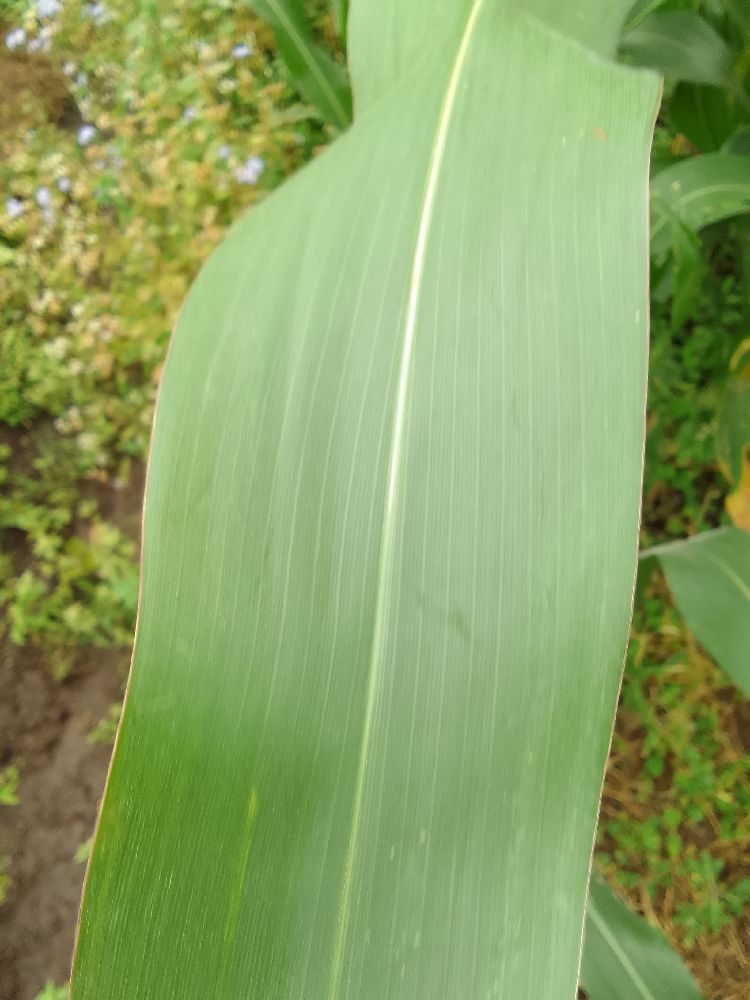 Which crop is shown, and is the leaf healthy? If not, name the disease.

maize, healthy
